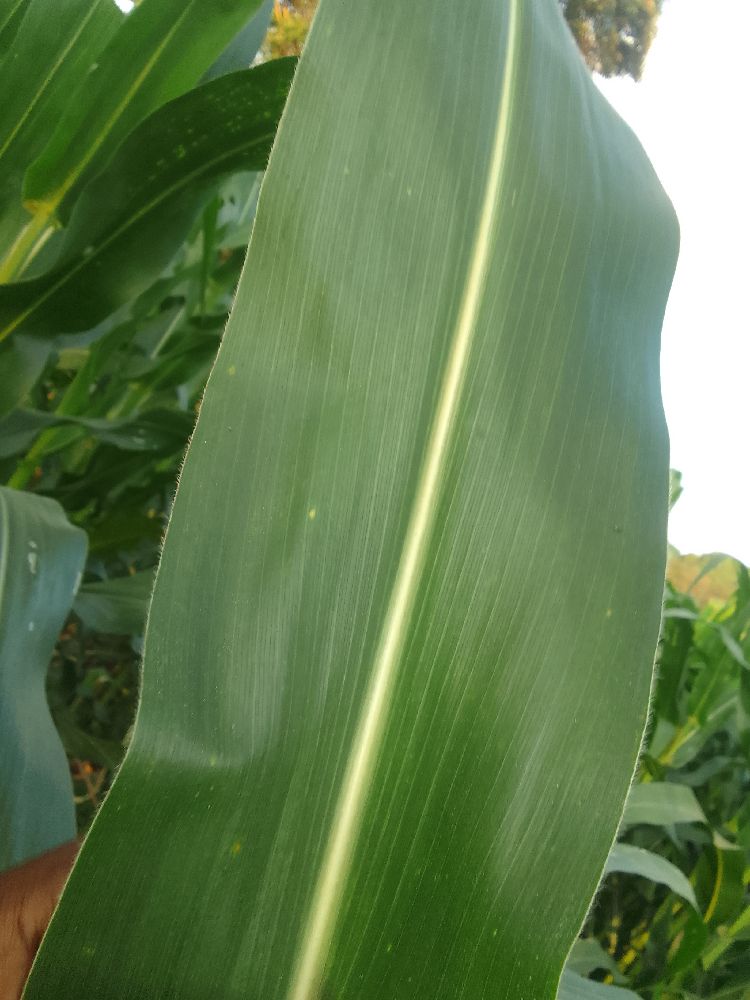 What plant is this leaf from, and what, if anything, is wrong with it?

maize, healthy
